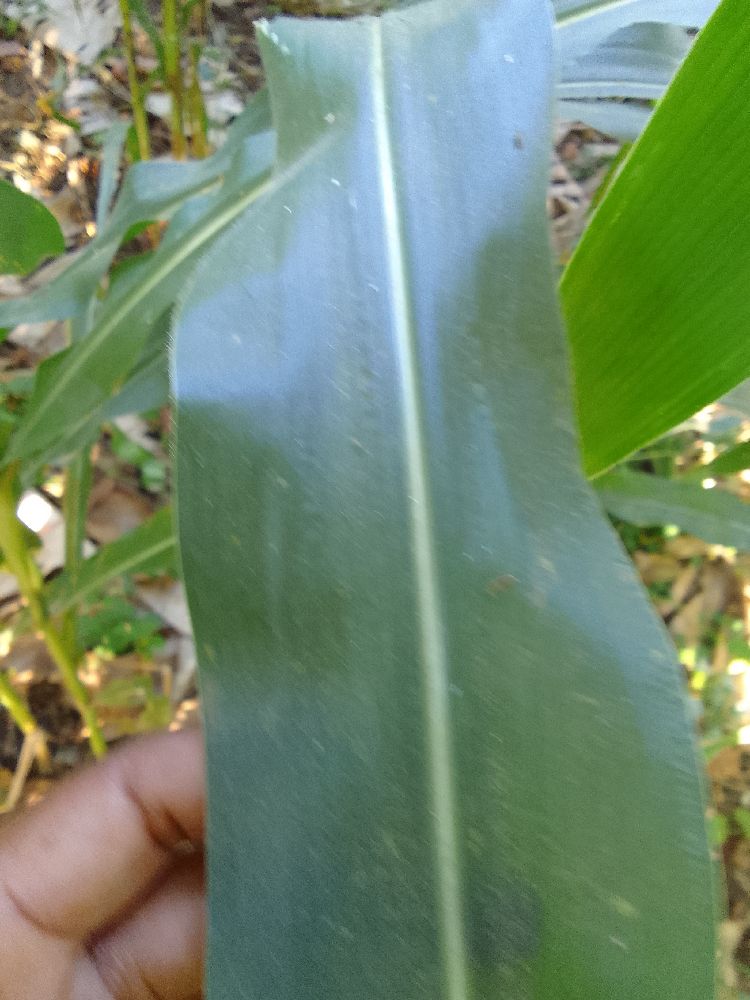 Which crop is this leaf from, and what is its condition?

maize, healthy
